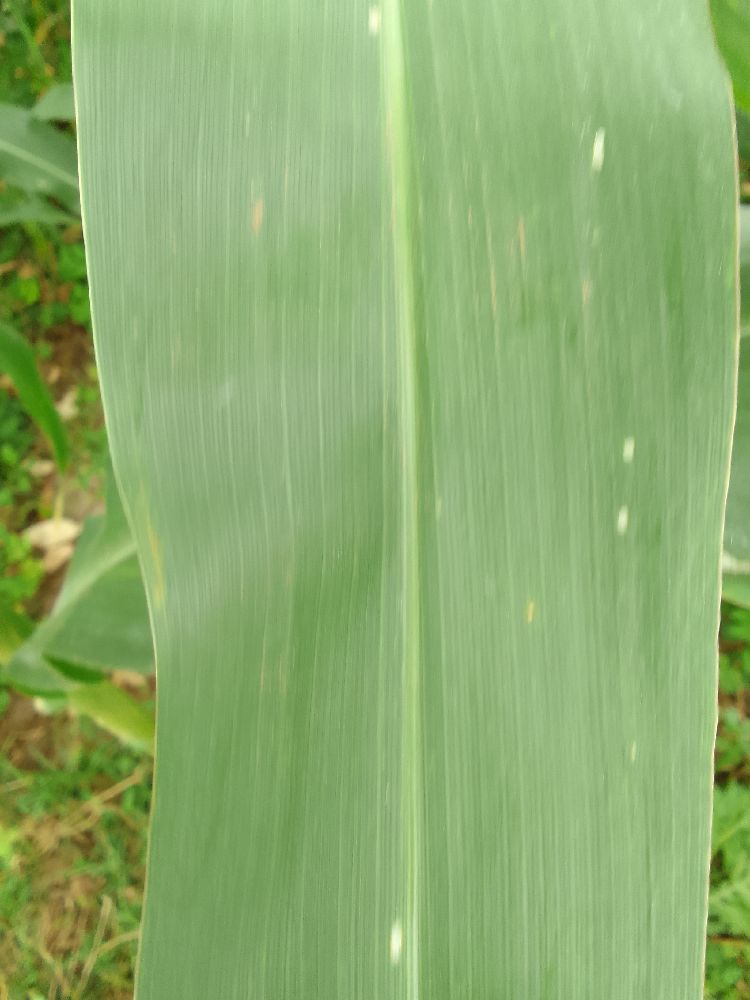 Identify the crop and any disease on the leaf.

maize, healthy
